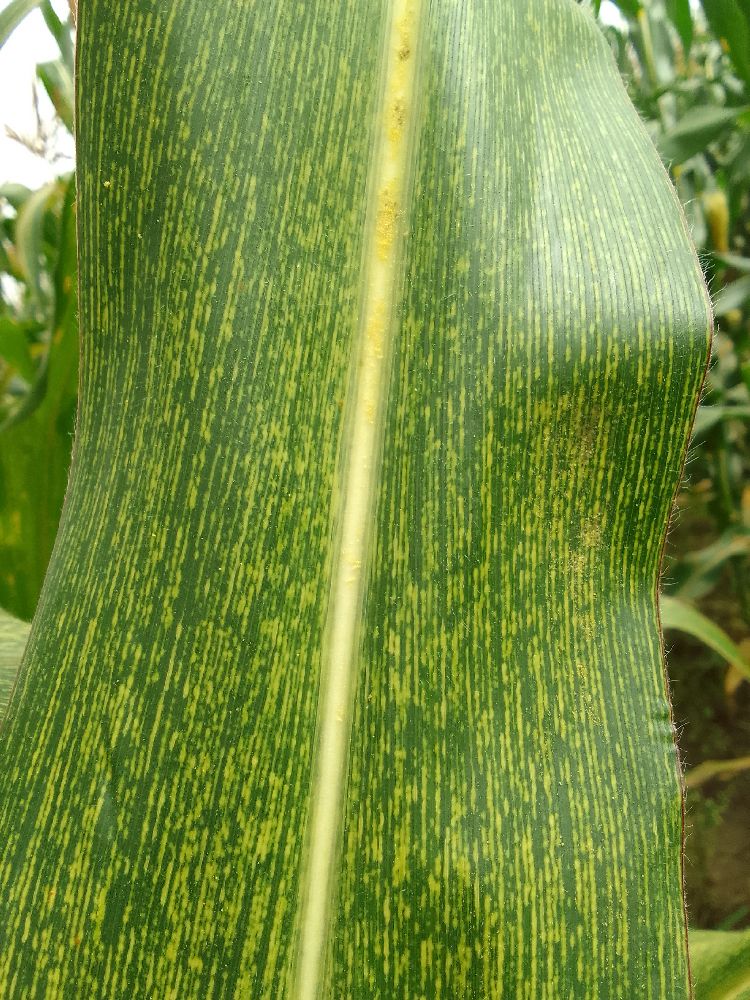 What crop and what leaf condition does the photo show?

maize, maize streak virus
